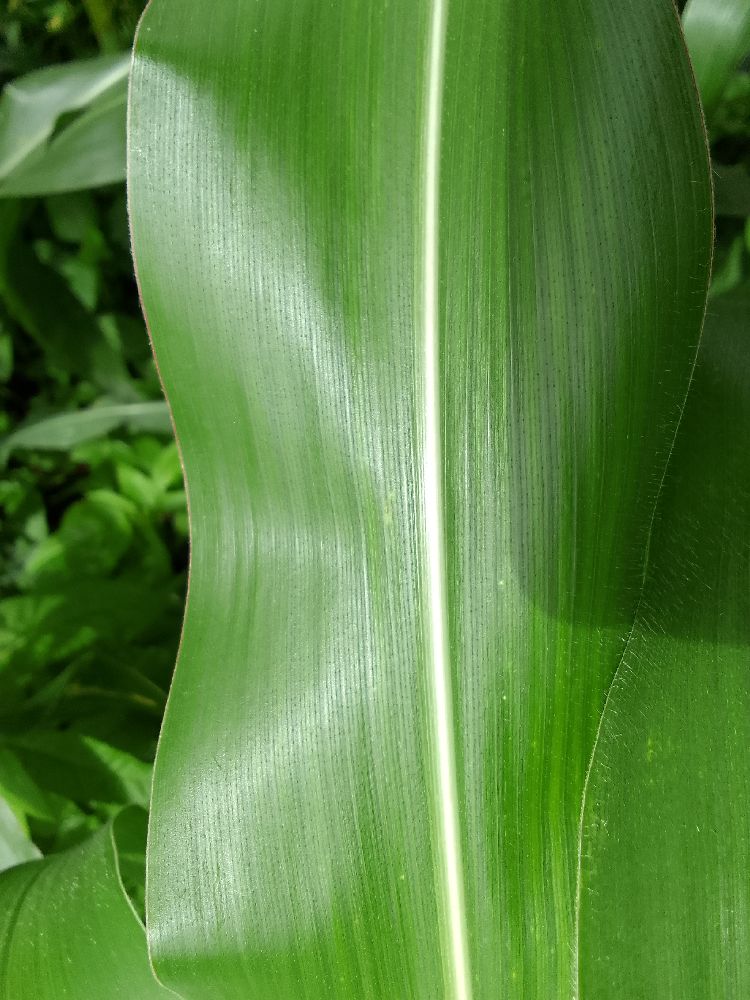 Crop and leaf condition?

maize, healthy
